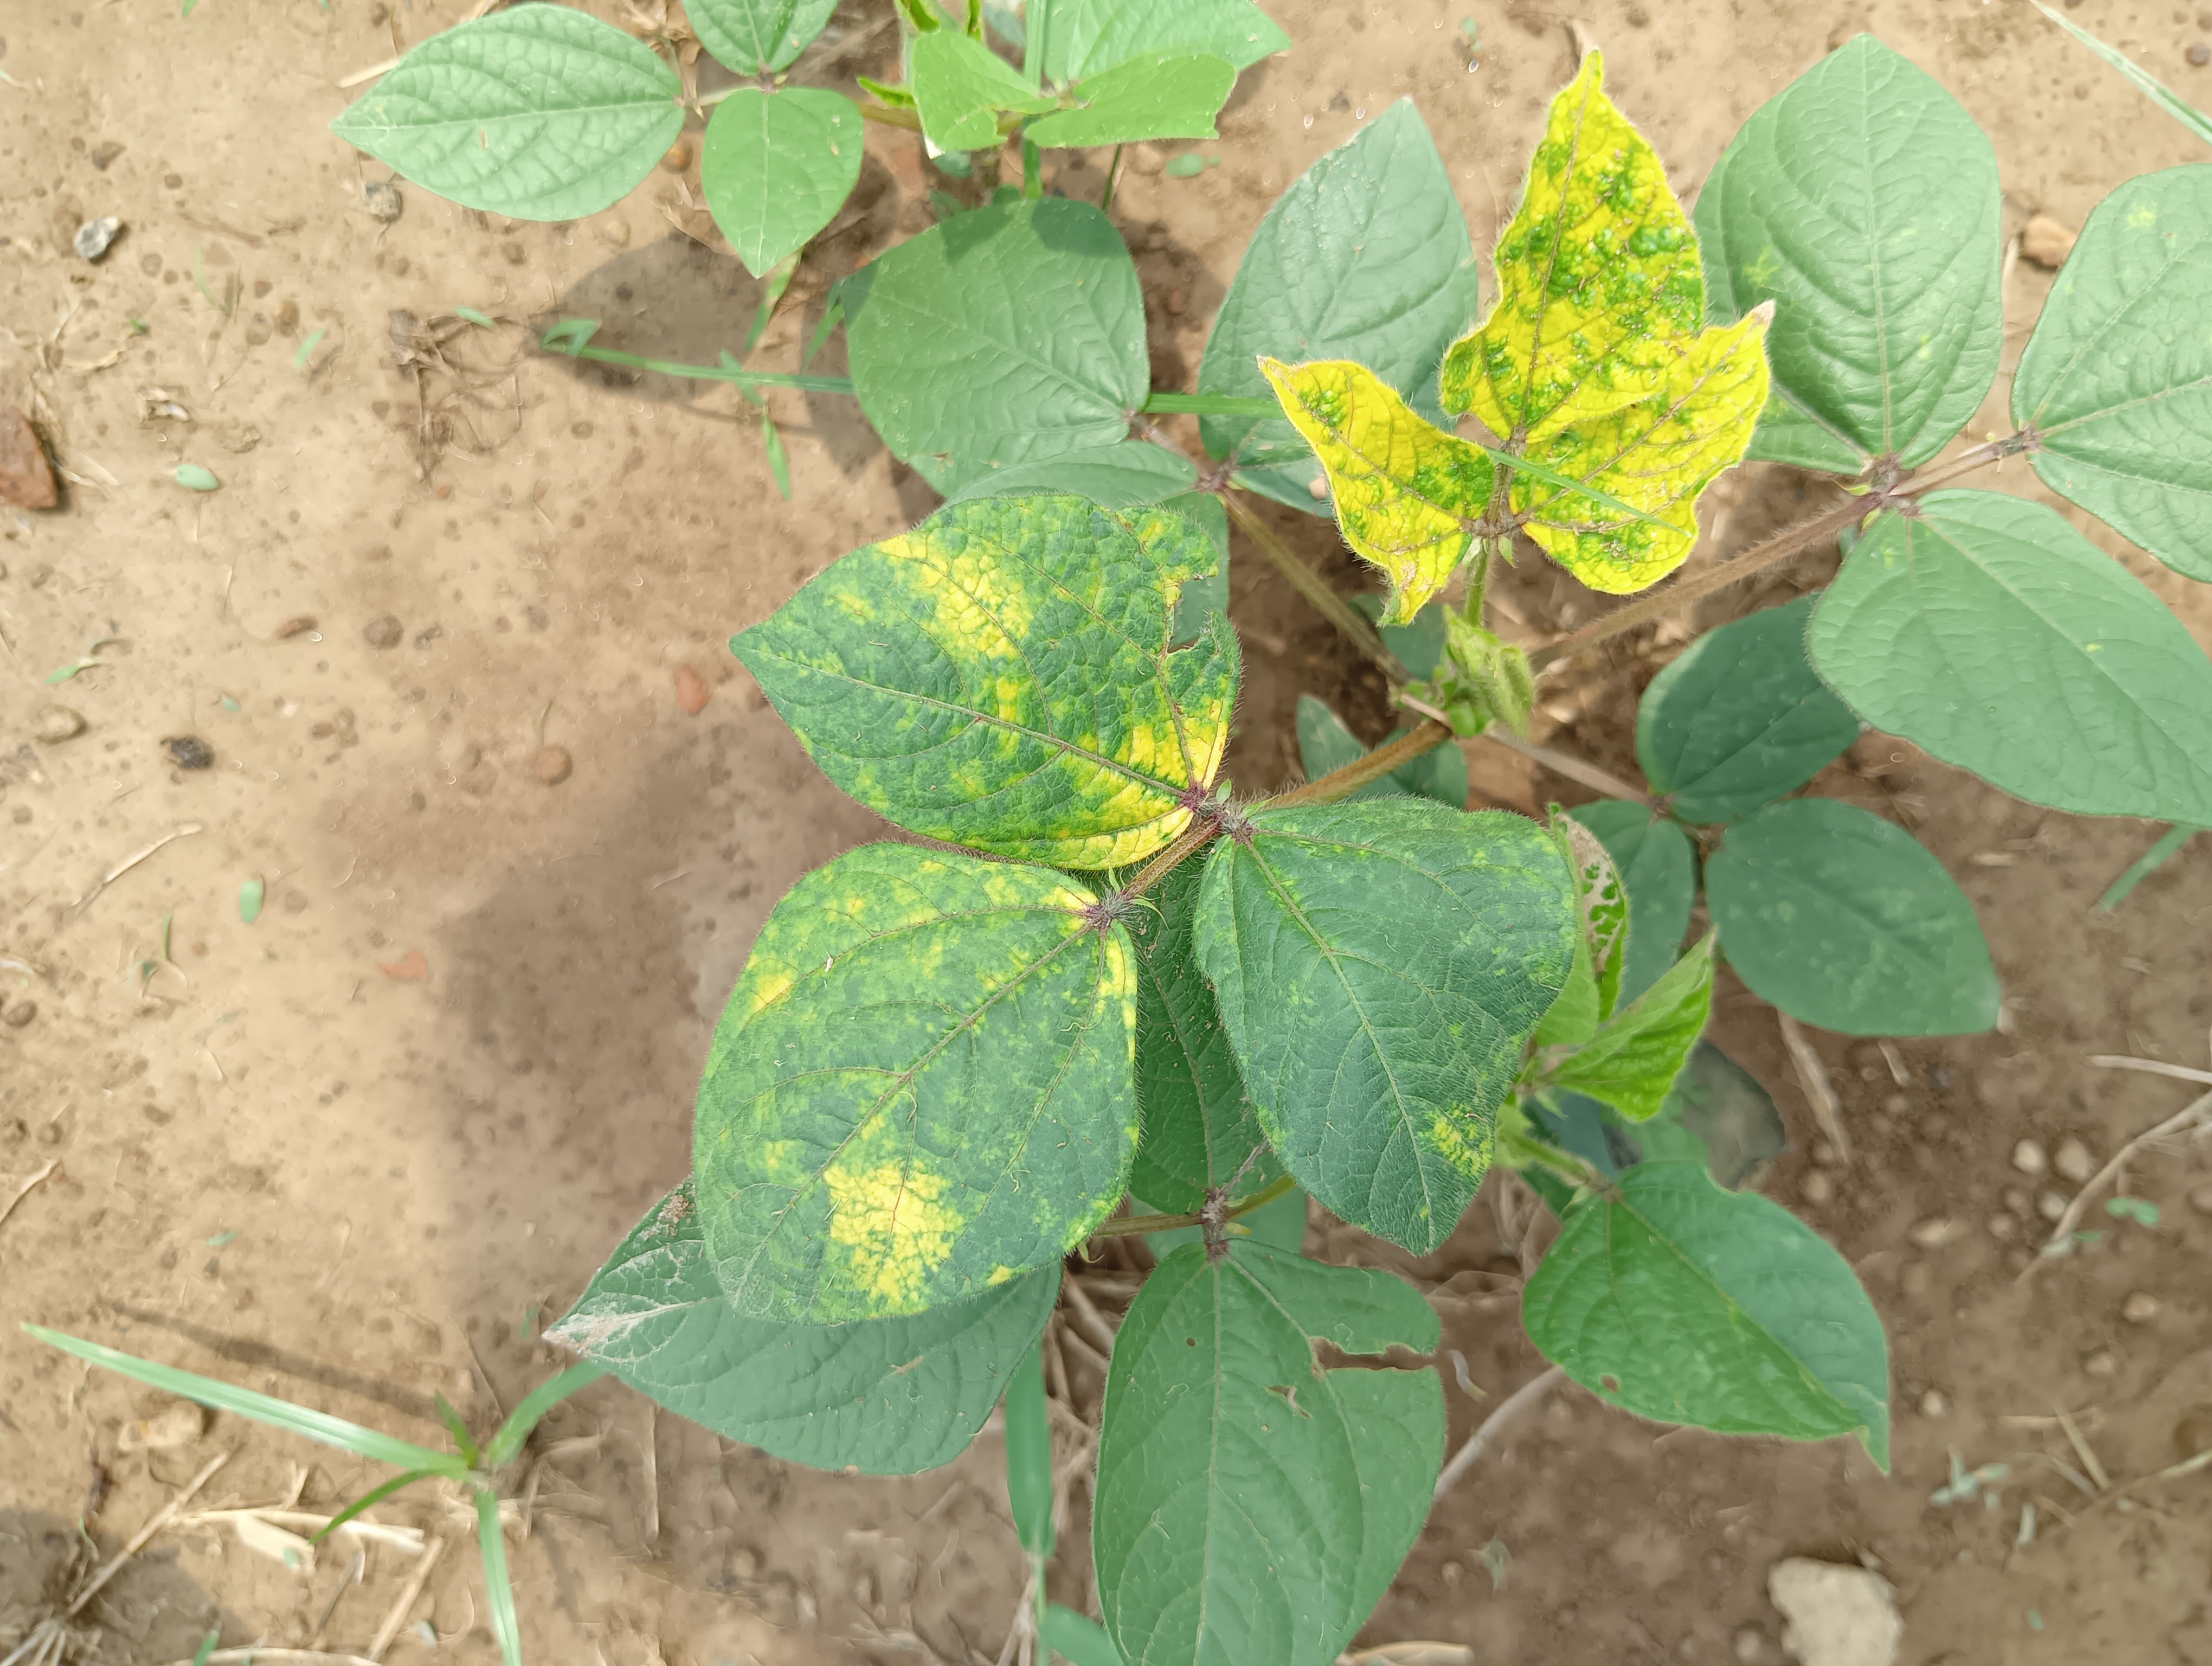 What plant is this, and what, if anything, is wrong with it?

mungbean, yellow mosaic
